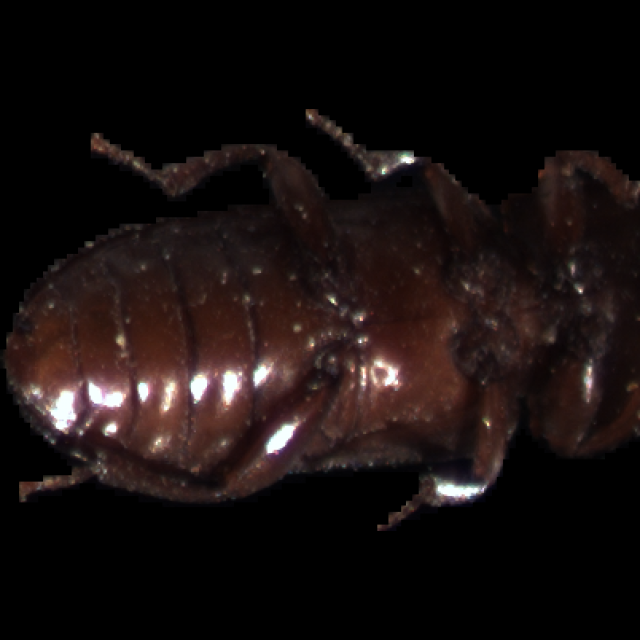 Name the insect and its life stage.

mealworm beetle
